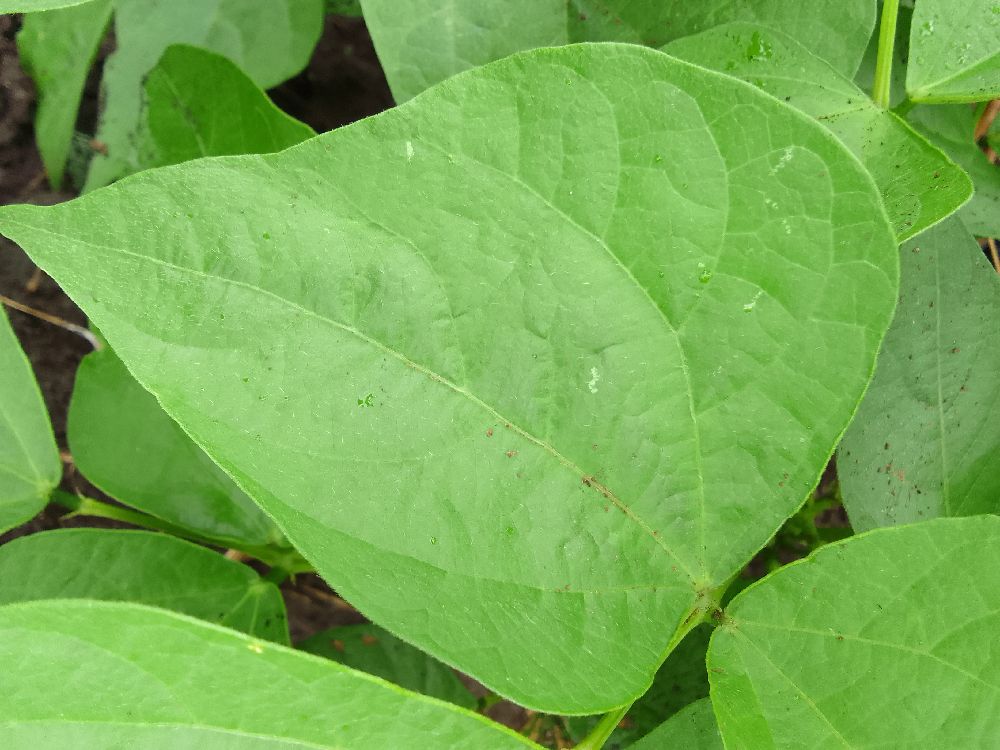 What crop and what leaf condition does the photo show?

common bean, healthy
